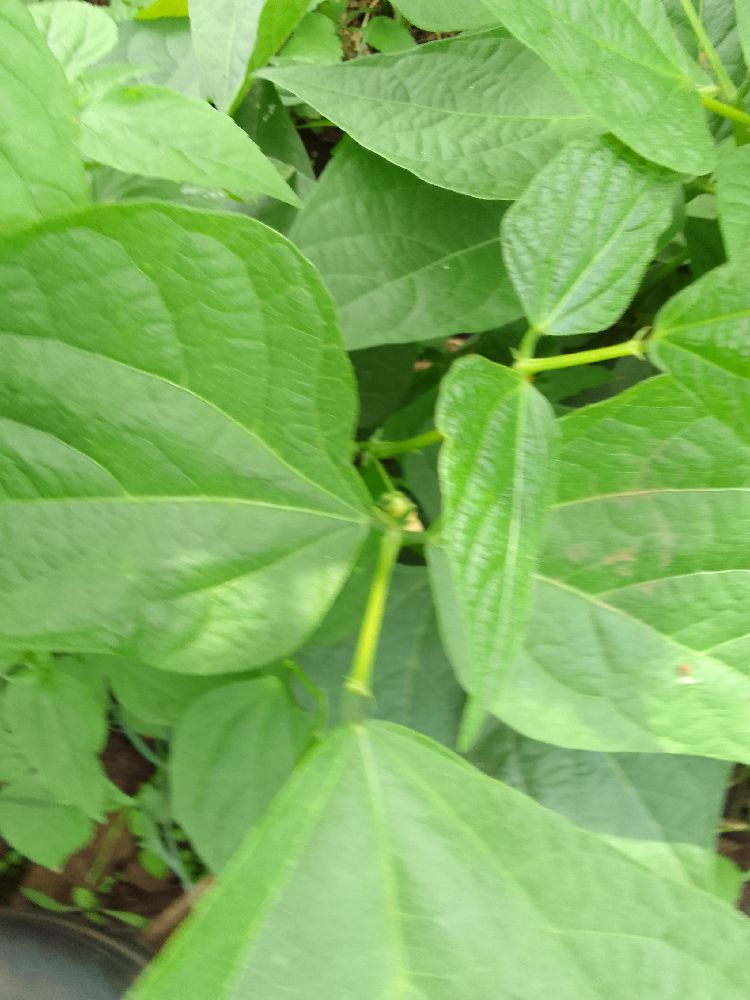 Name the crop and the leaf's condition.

common bean, healthy
